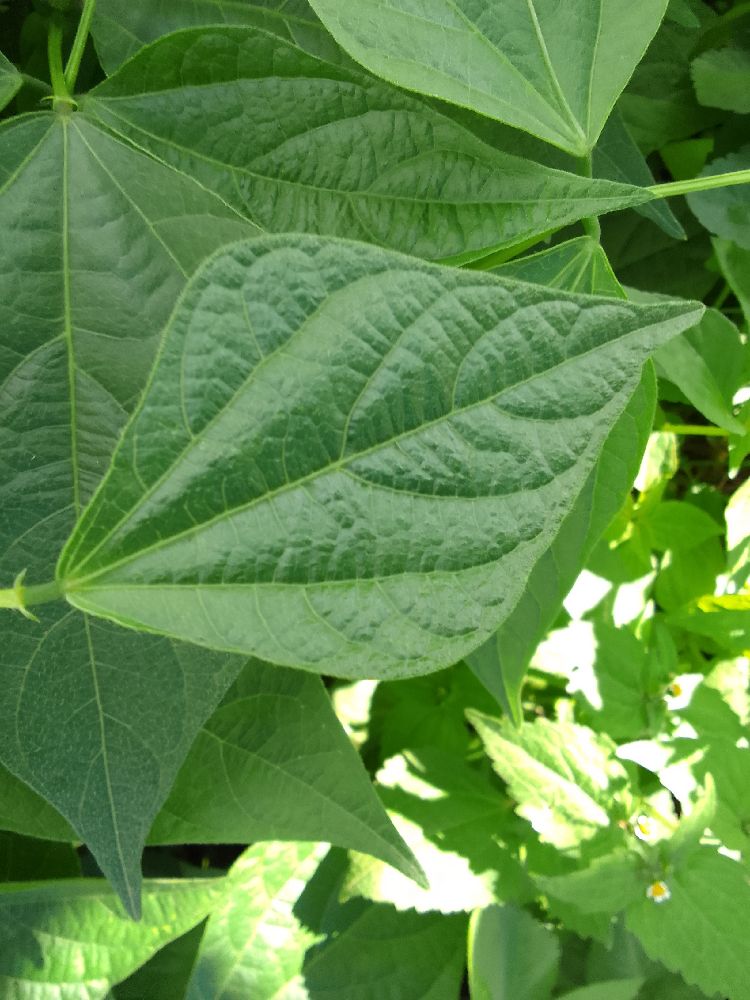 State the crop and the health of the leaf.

common bean, healthy
